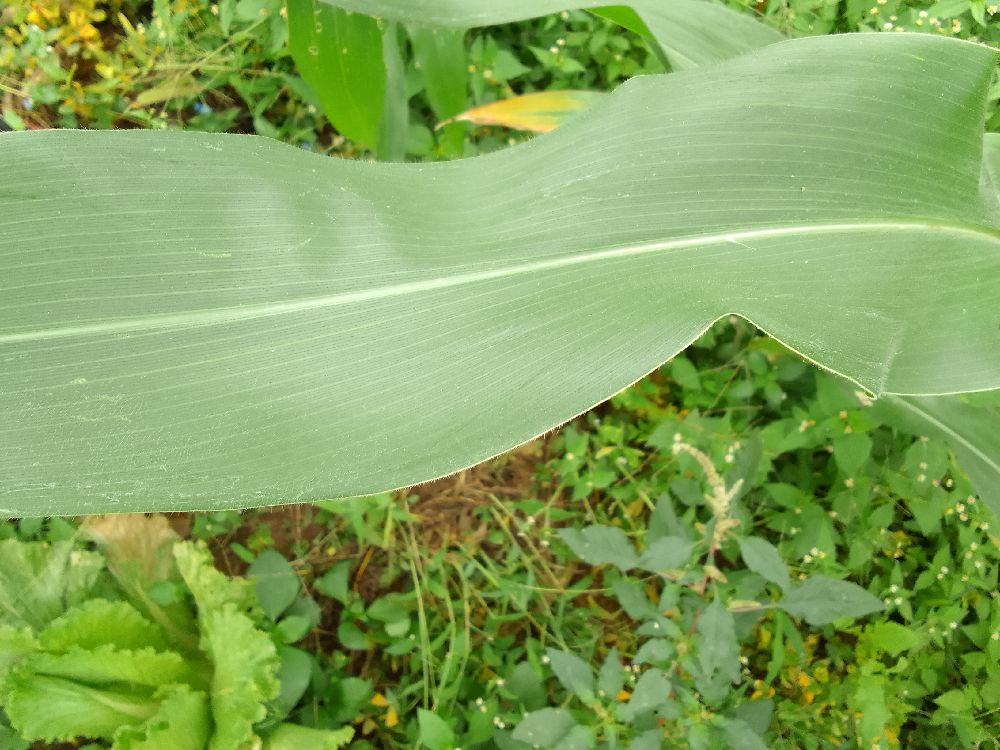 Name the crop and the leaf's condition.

maize, healthy
